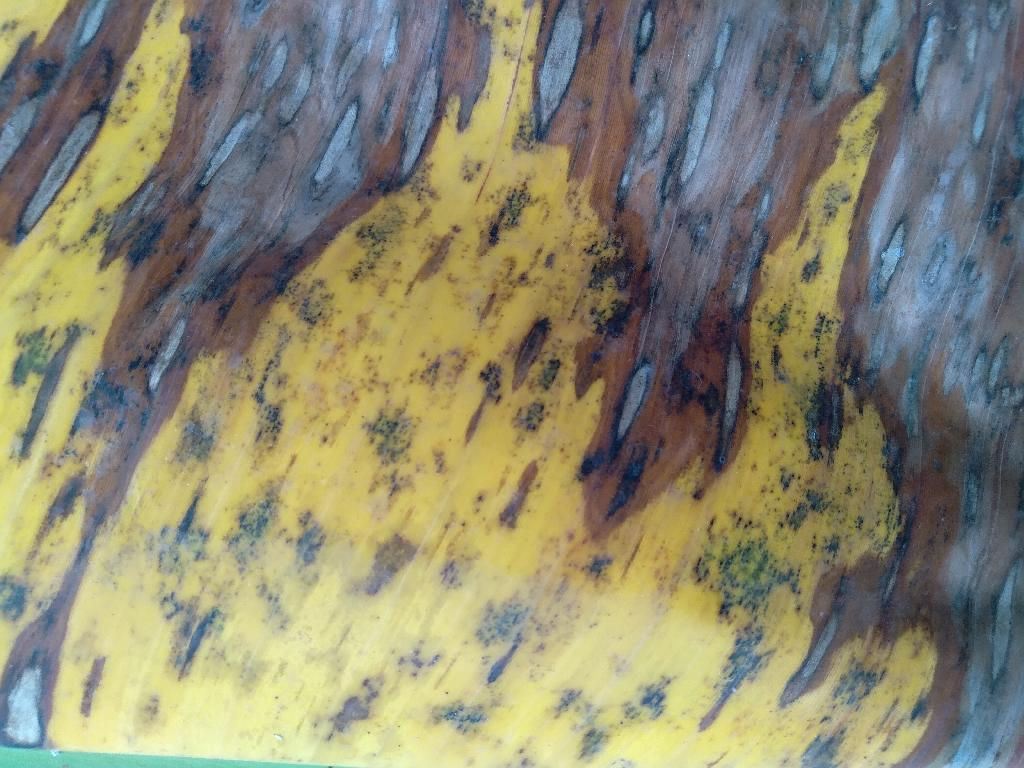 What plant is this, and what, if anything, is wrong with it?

banana, black sigatoka
